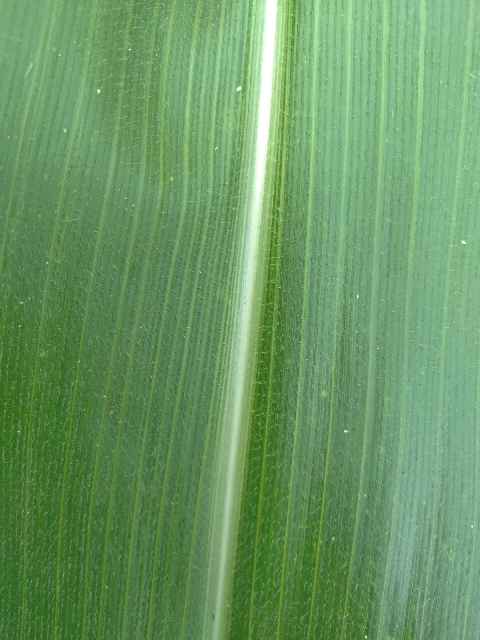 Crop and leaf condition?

maize, healthy
